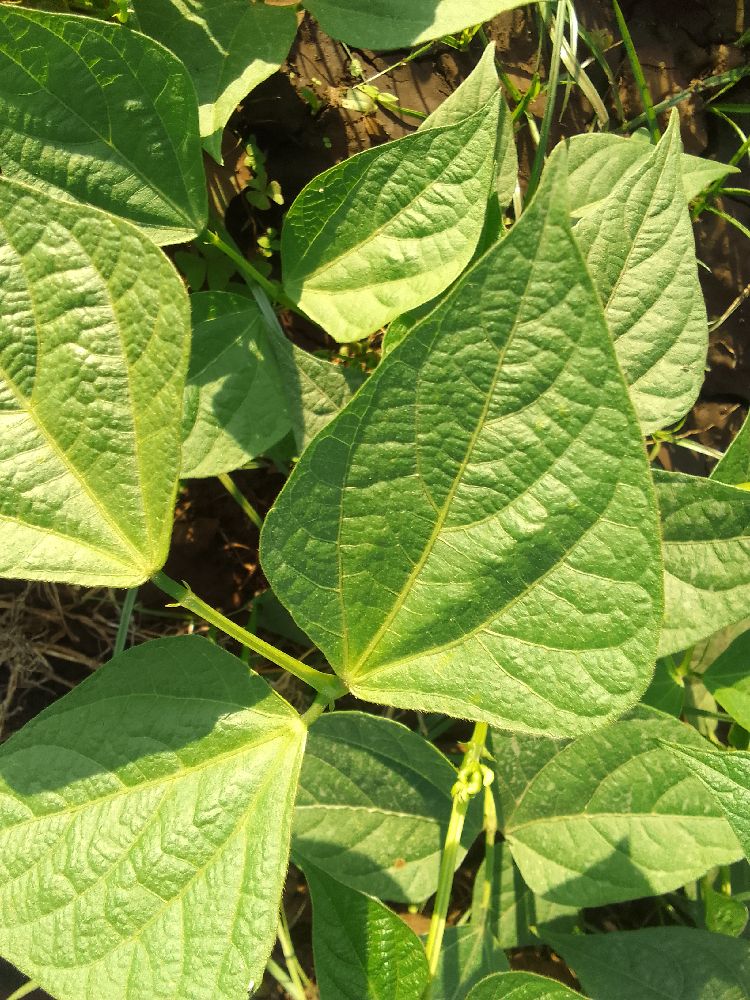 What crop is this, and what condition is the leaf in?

common bean, healthy
